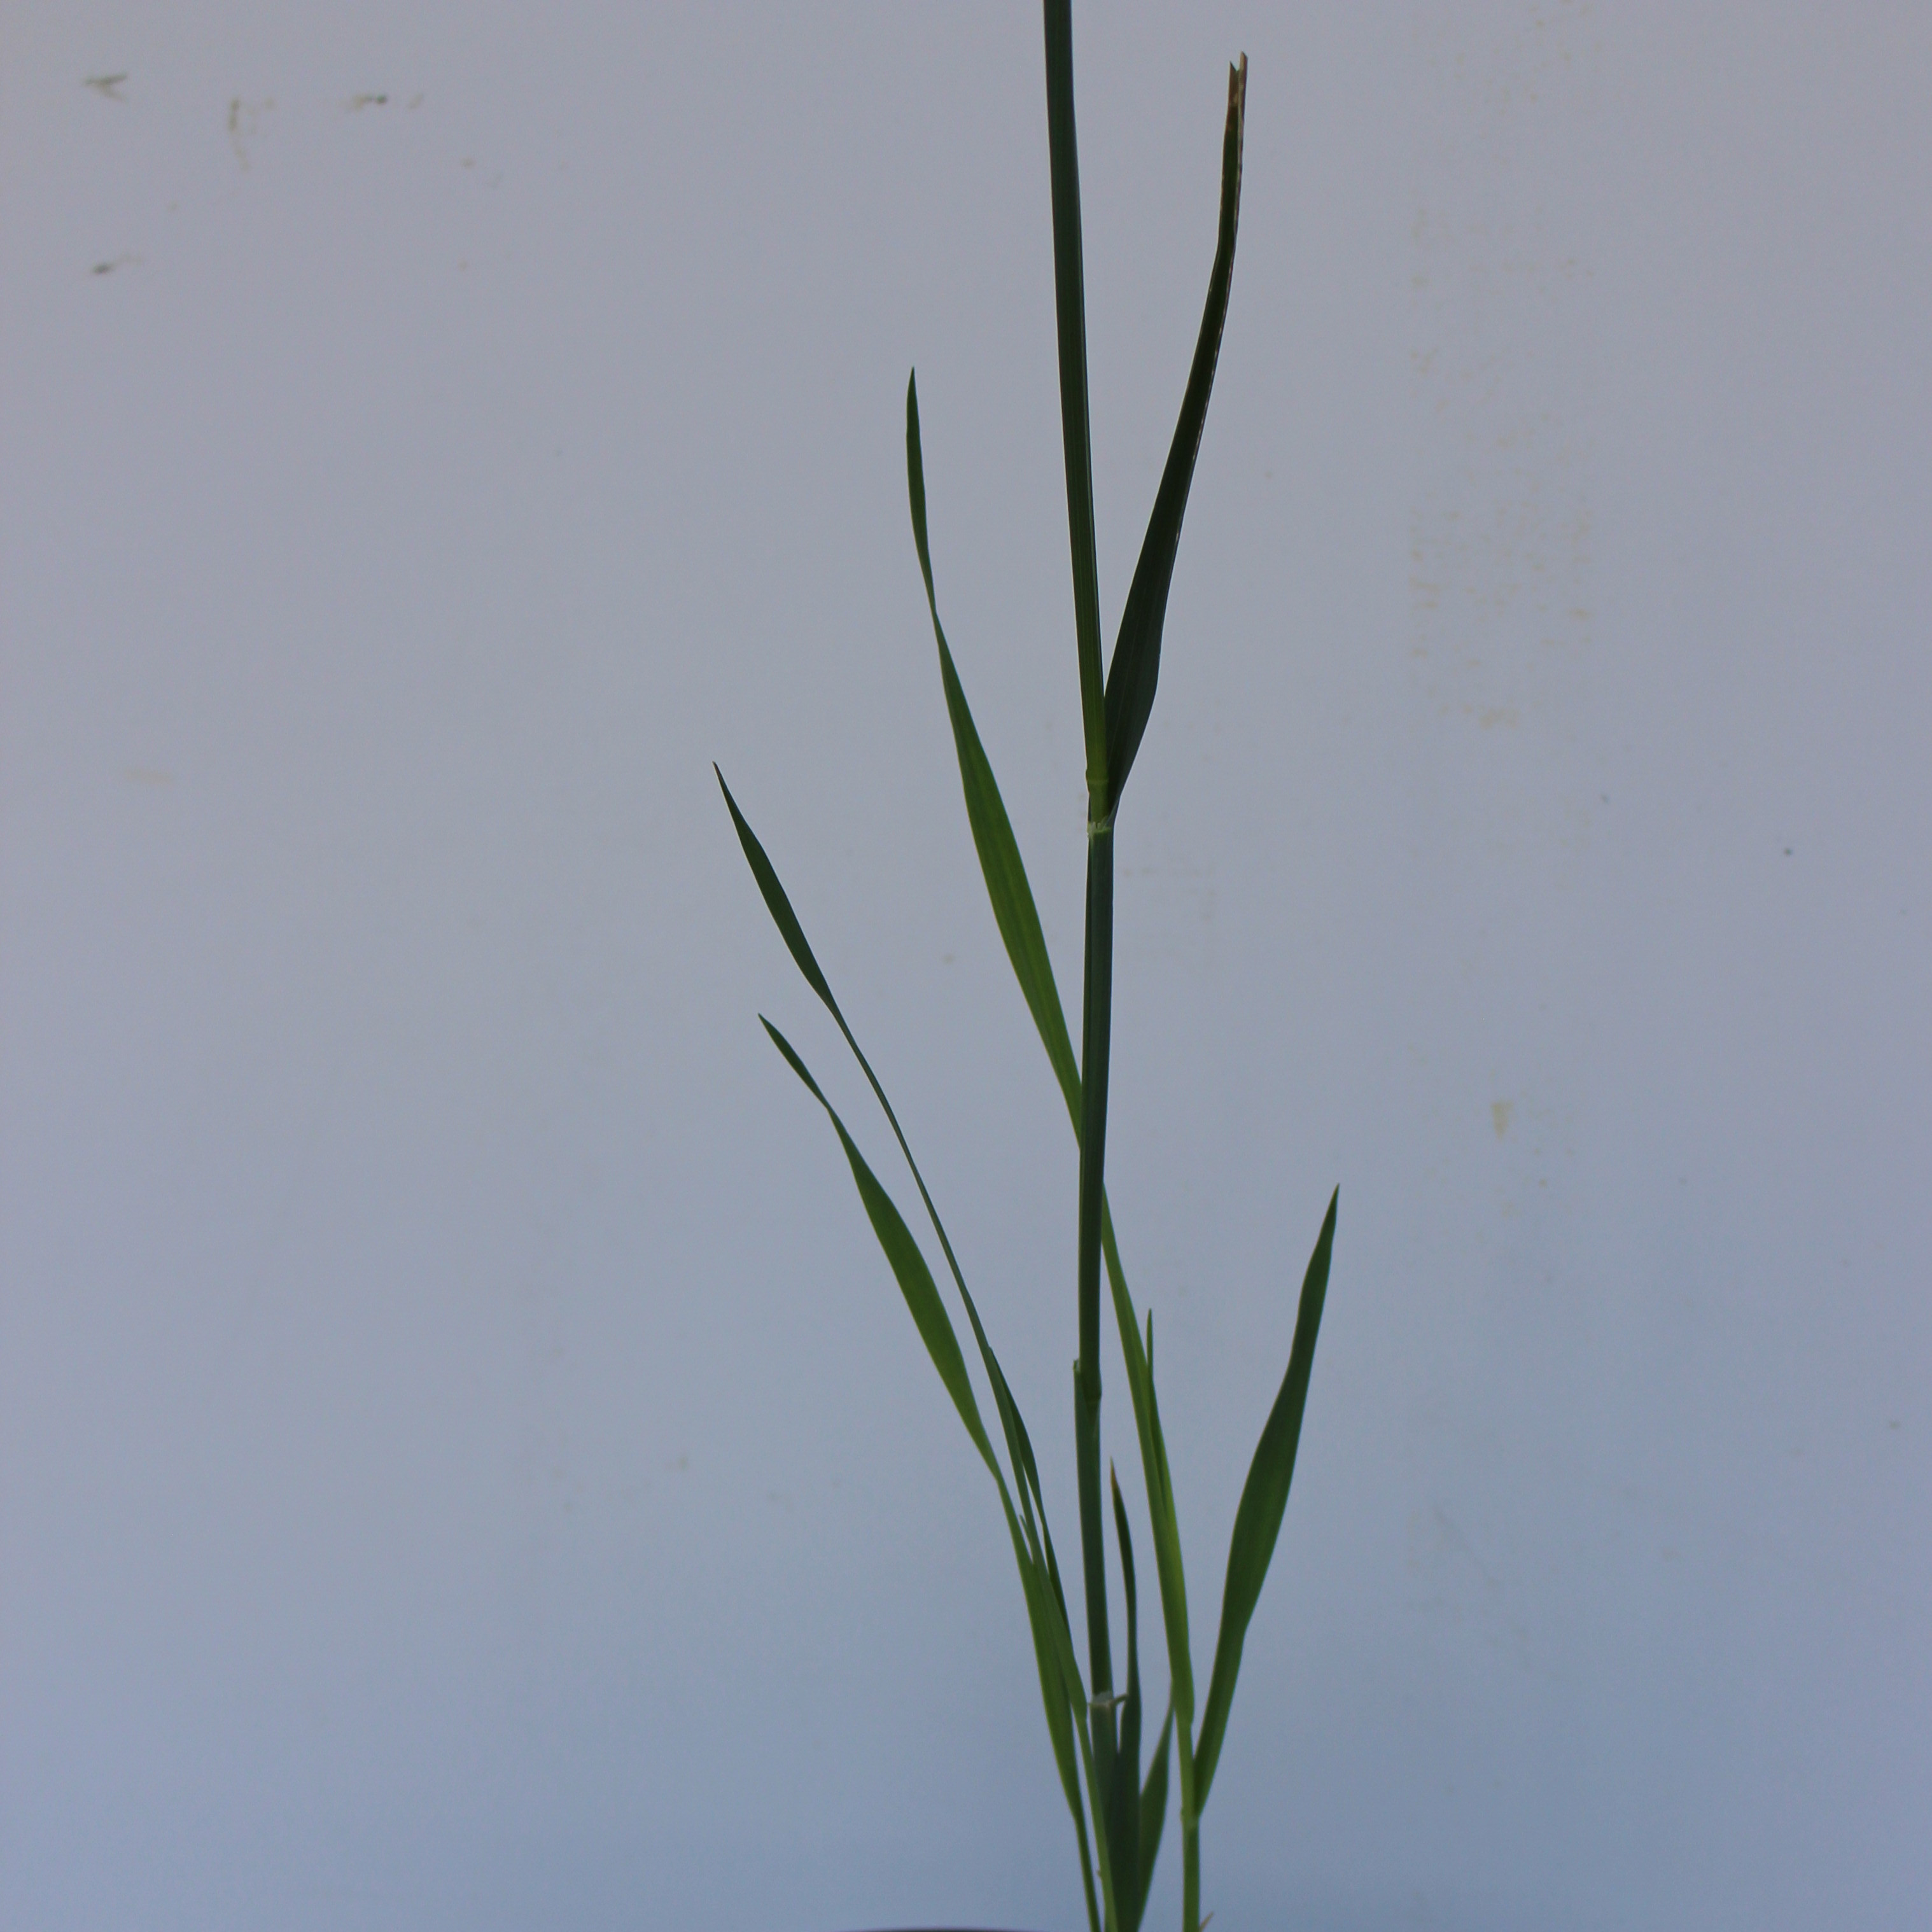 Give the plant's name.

Avena sterilis
